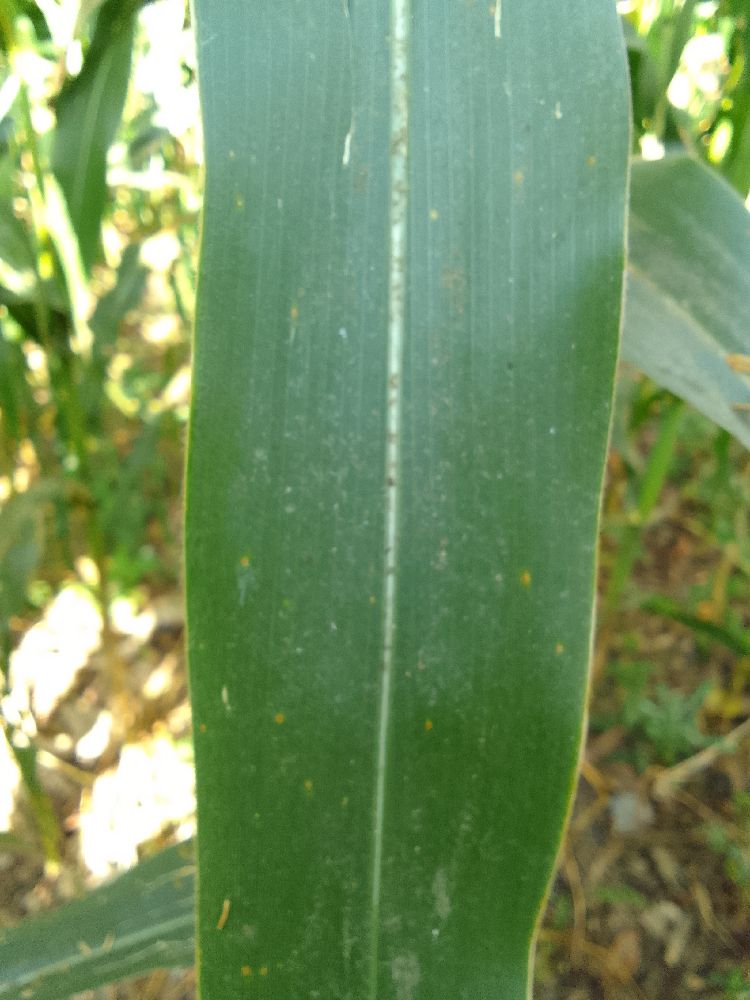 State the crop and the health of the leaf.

maize, healthy
